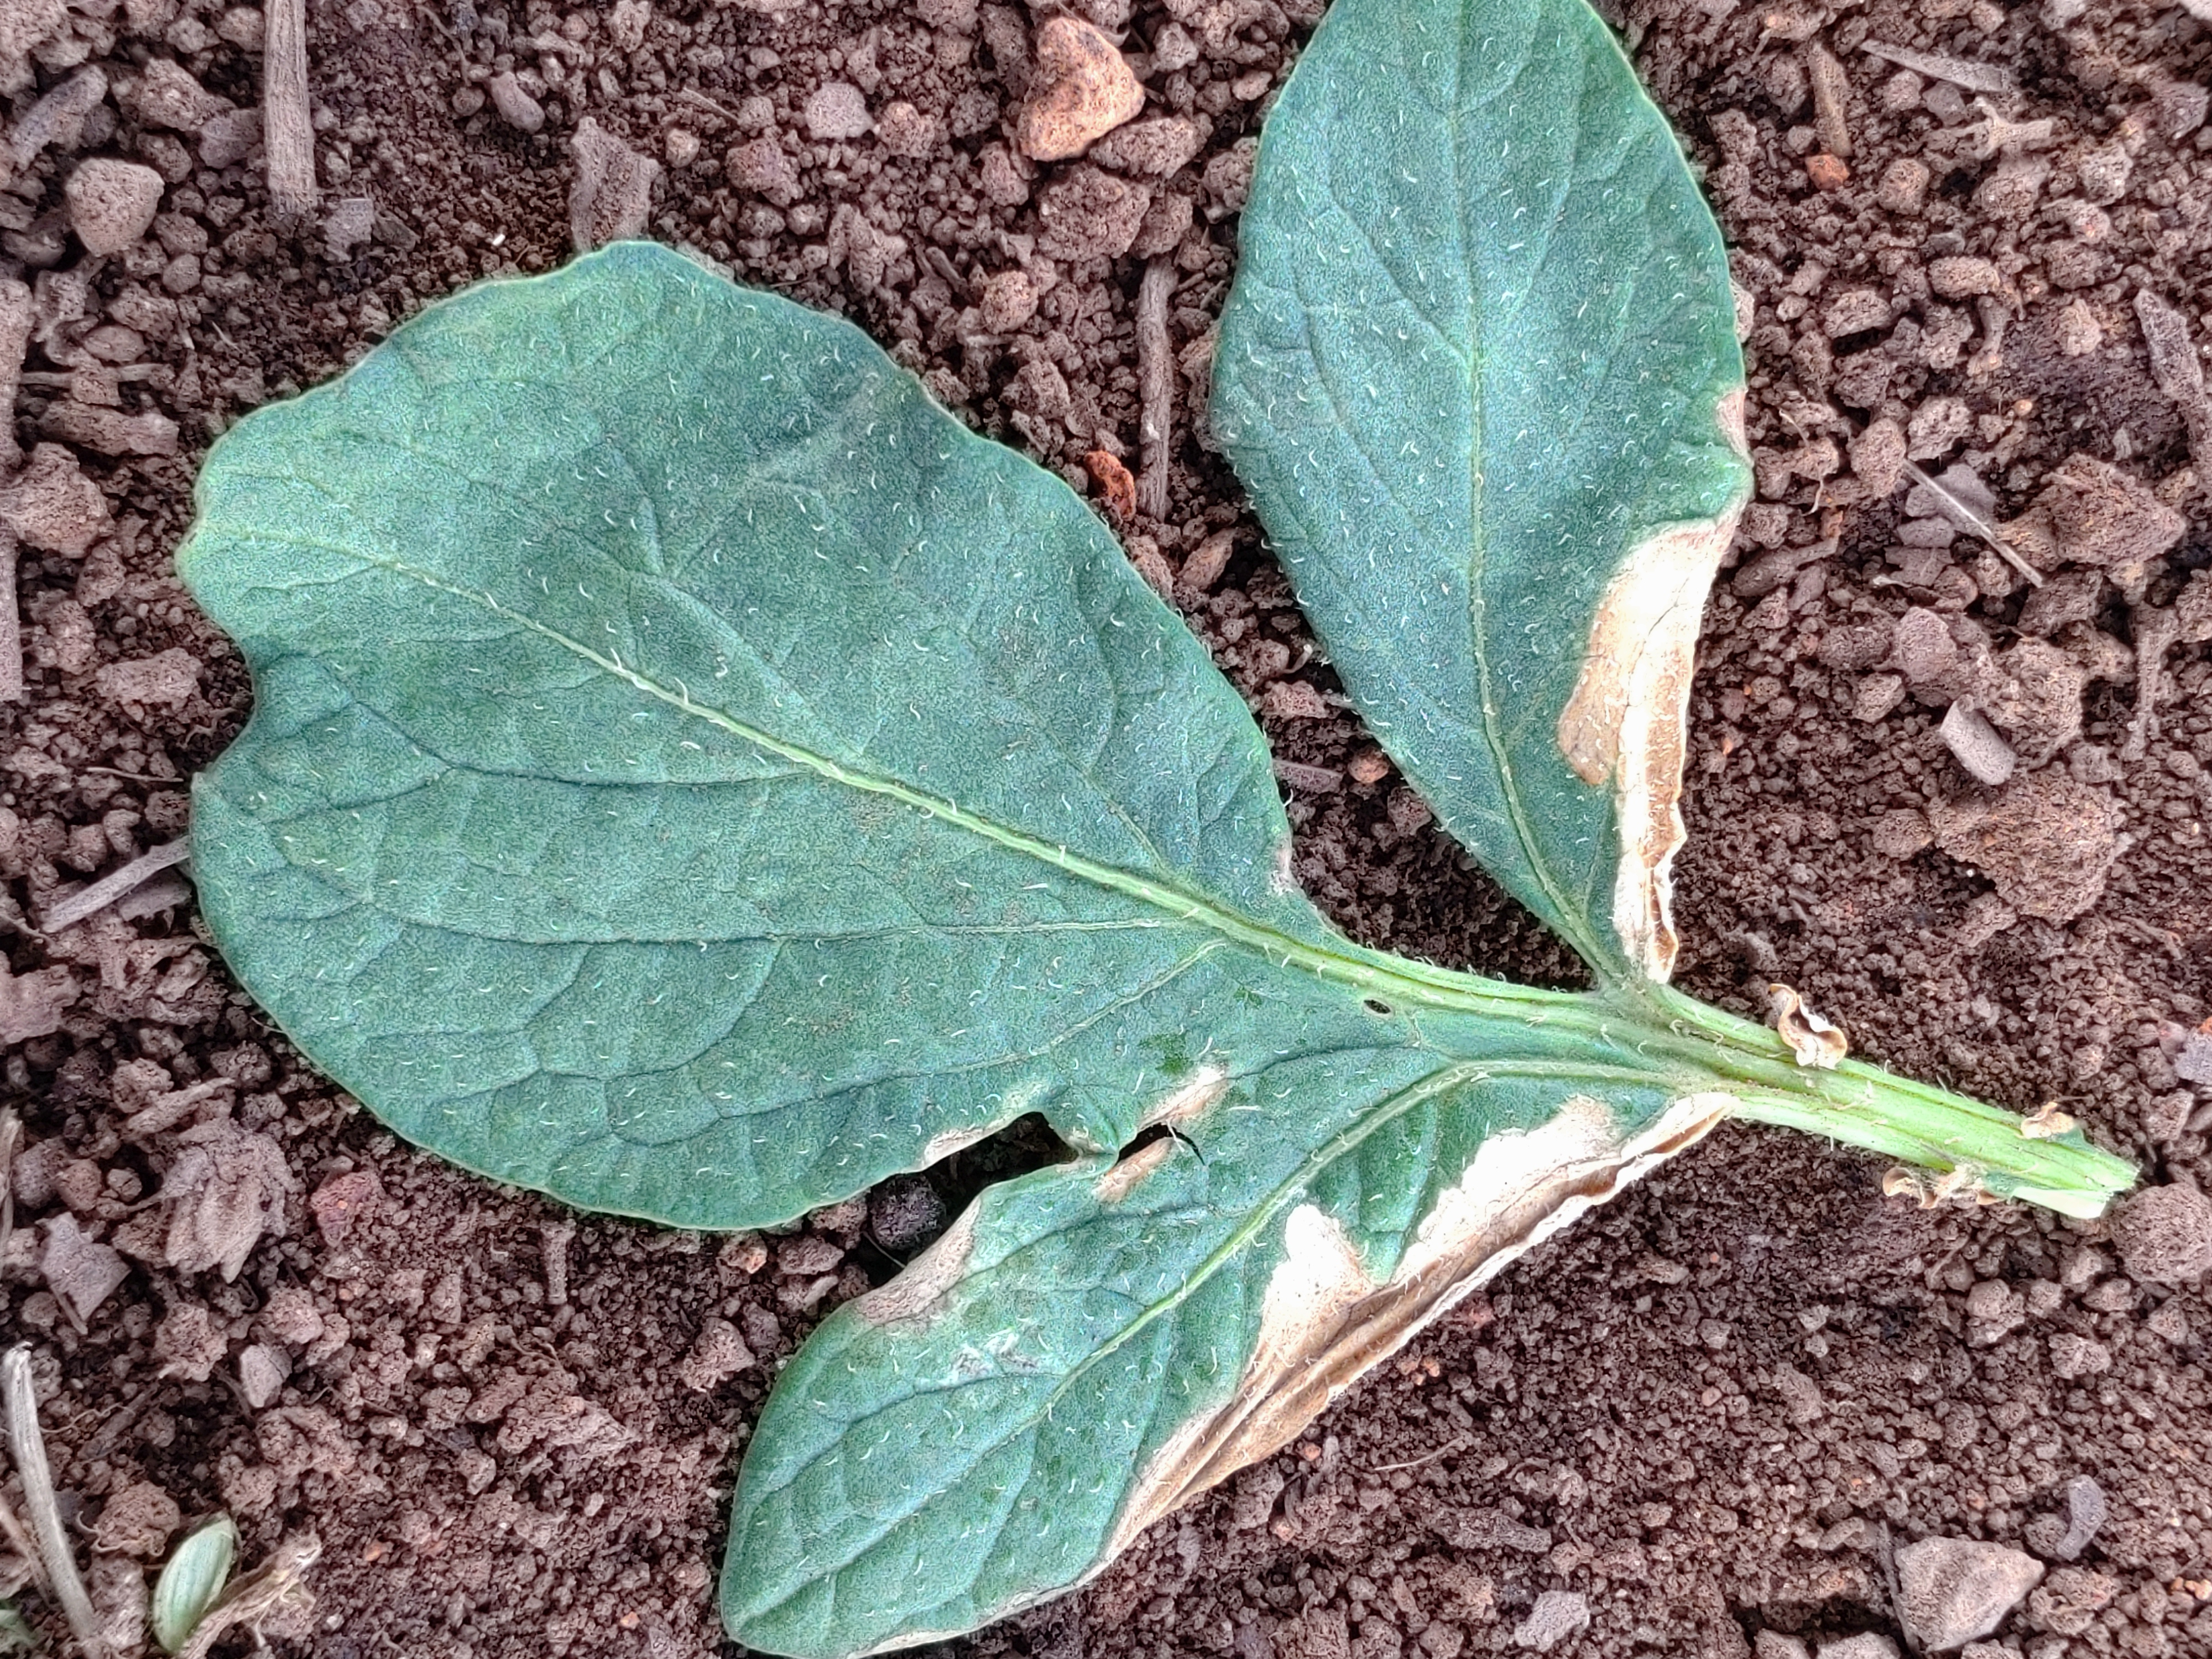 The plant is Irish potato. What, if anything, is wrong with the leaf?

early blight
